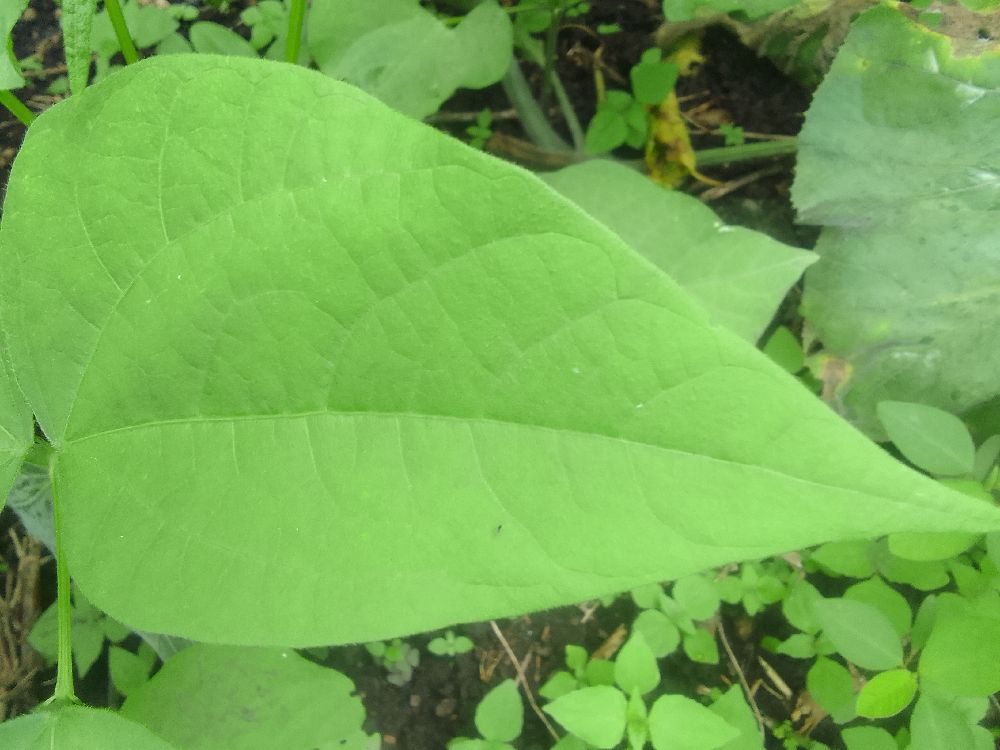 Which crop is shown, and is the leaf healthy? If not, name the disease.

common bean, healthy
